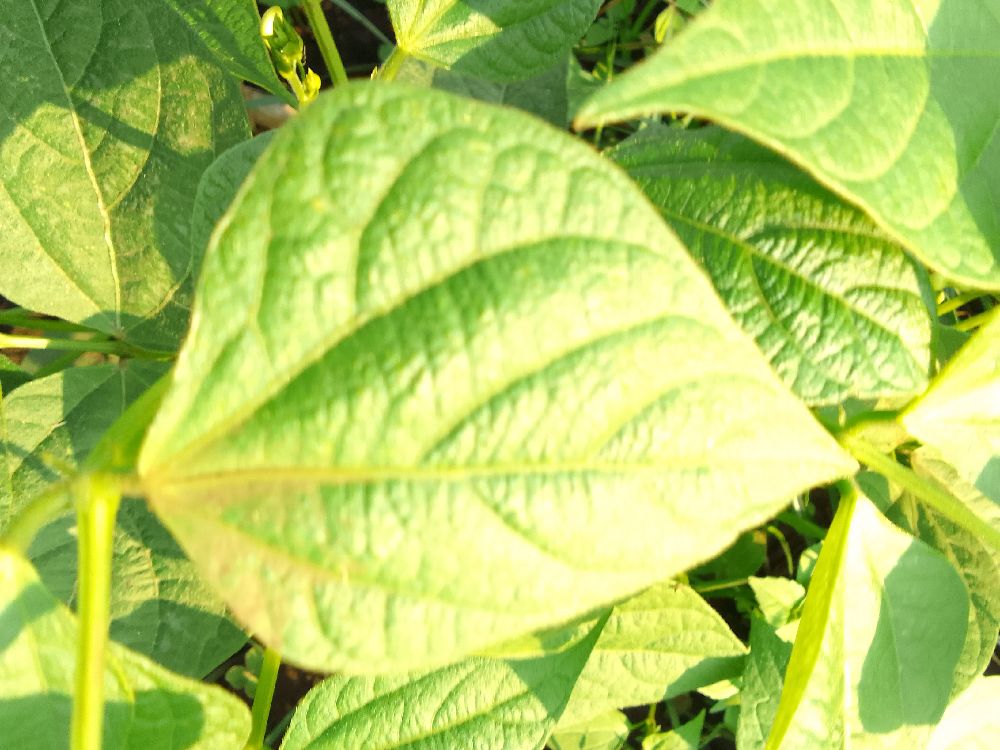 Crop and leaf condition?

common bean, healthy
